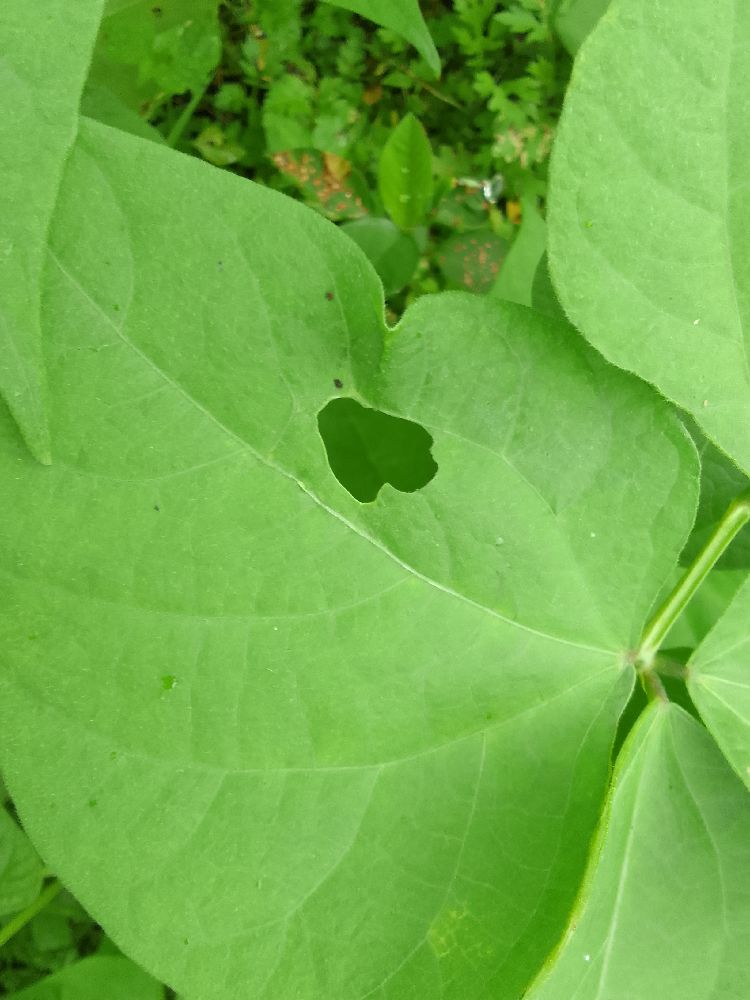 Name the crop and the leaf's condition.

common bean, healthy
